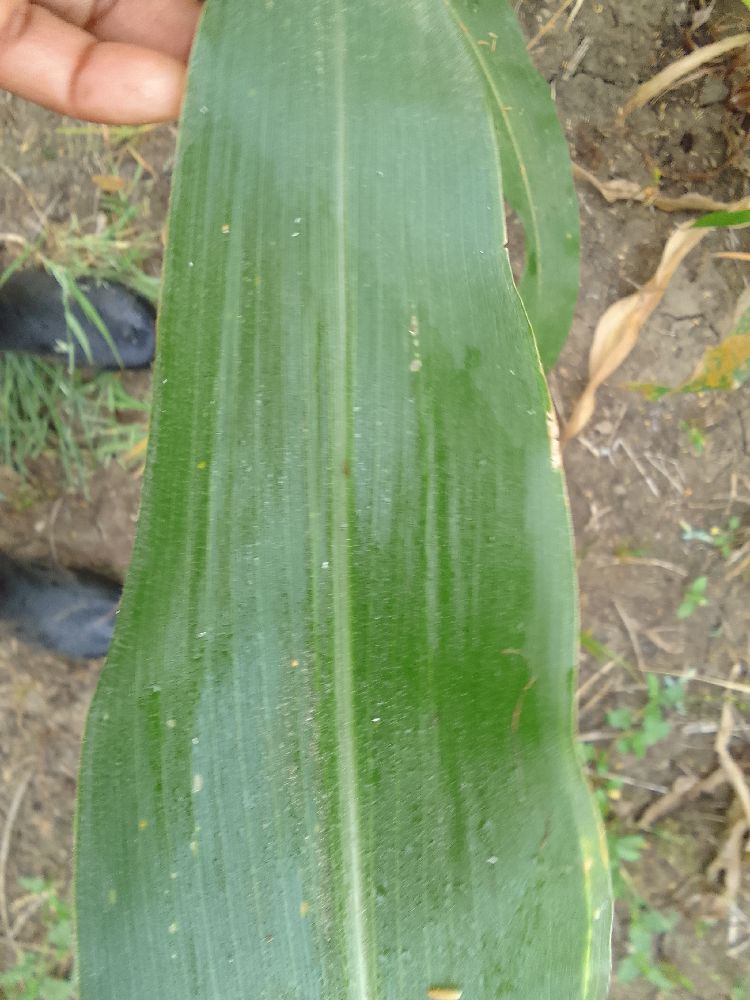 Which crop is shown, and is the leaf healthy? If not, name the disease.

maize, healthy
